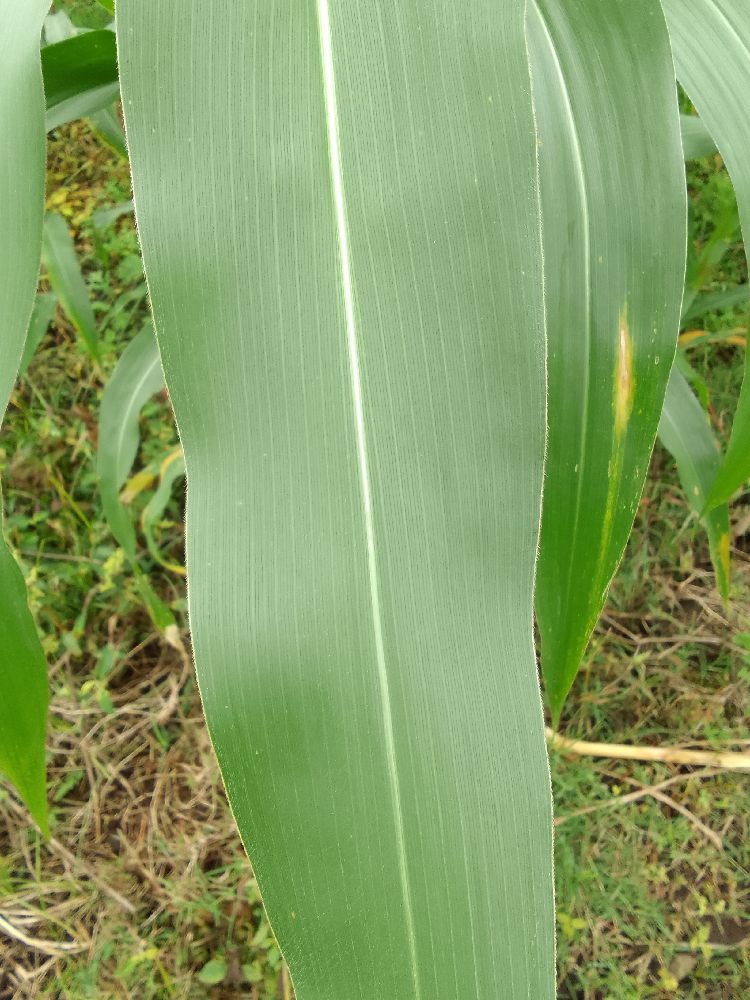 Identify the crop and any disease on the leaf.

maize, healthy
